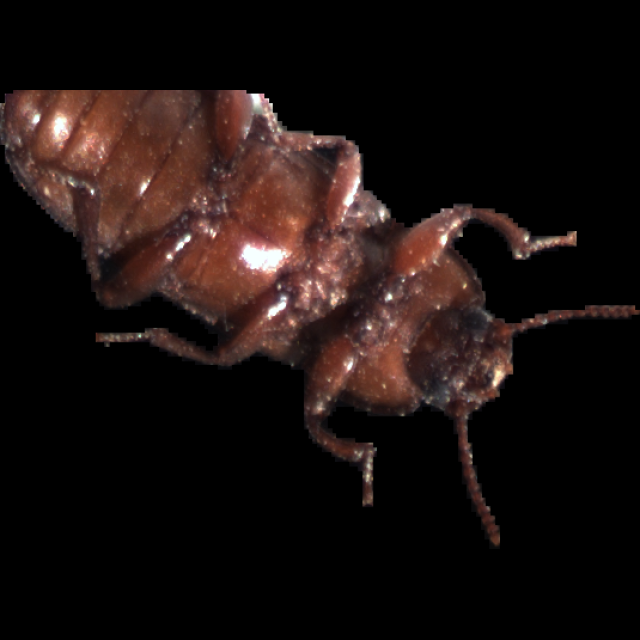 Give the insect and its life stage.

mealworm beetle
